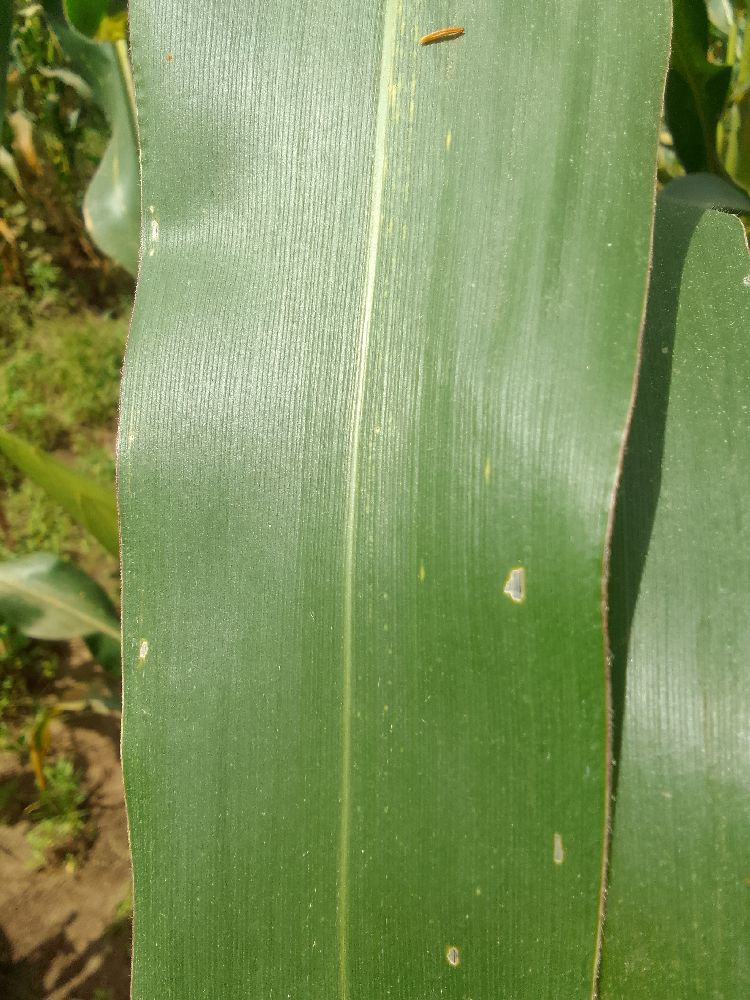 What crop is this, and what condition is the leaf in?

maize, healthy
